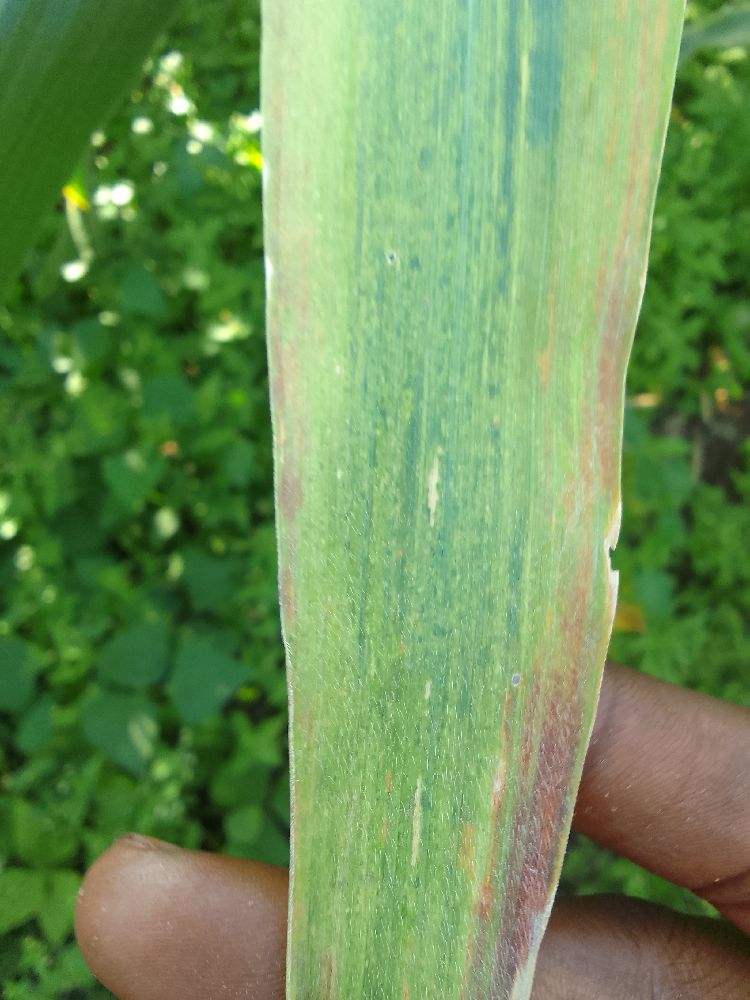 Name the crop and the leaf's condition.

maize, maize lethal necrosis
